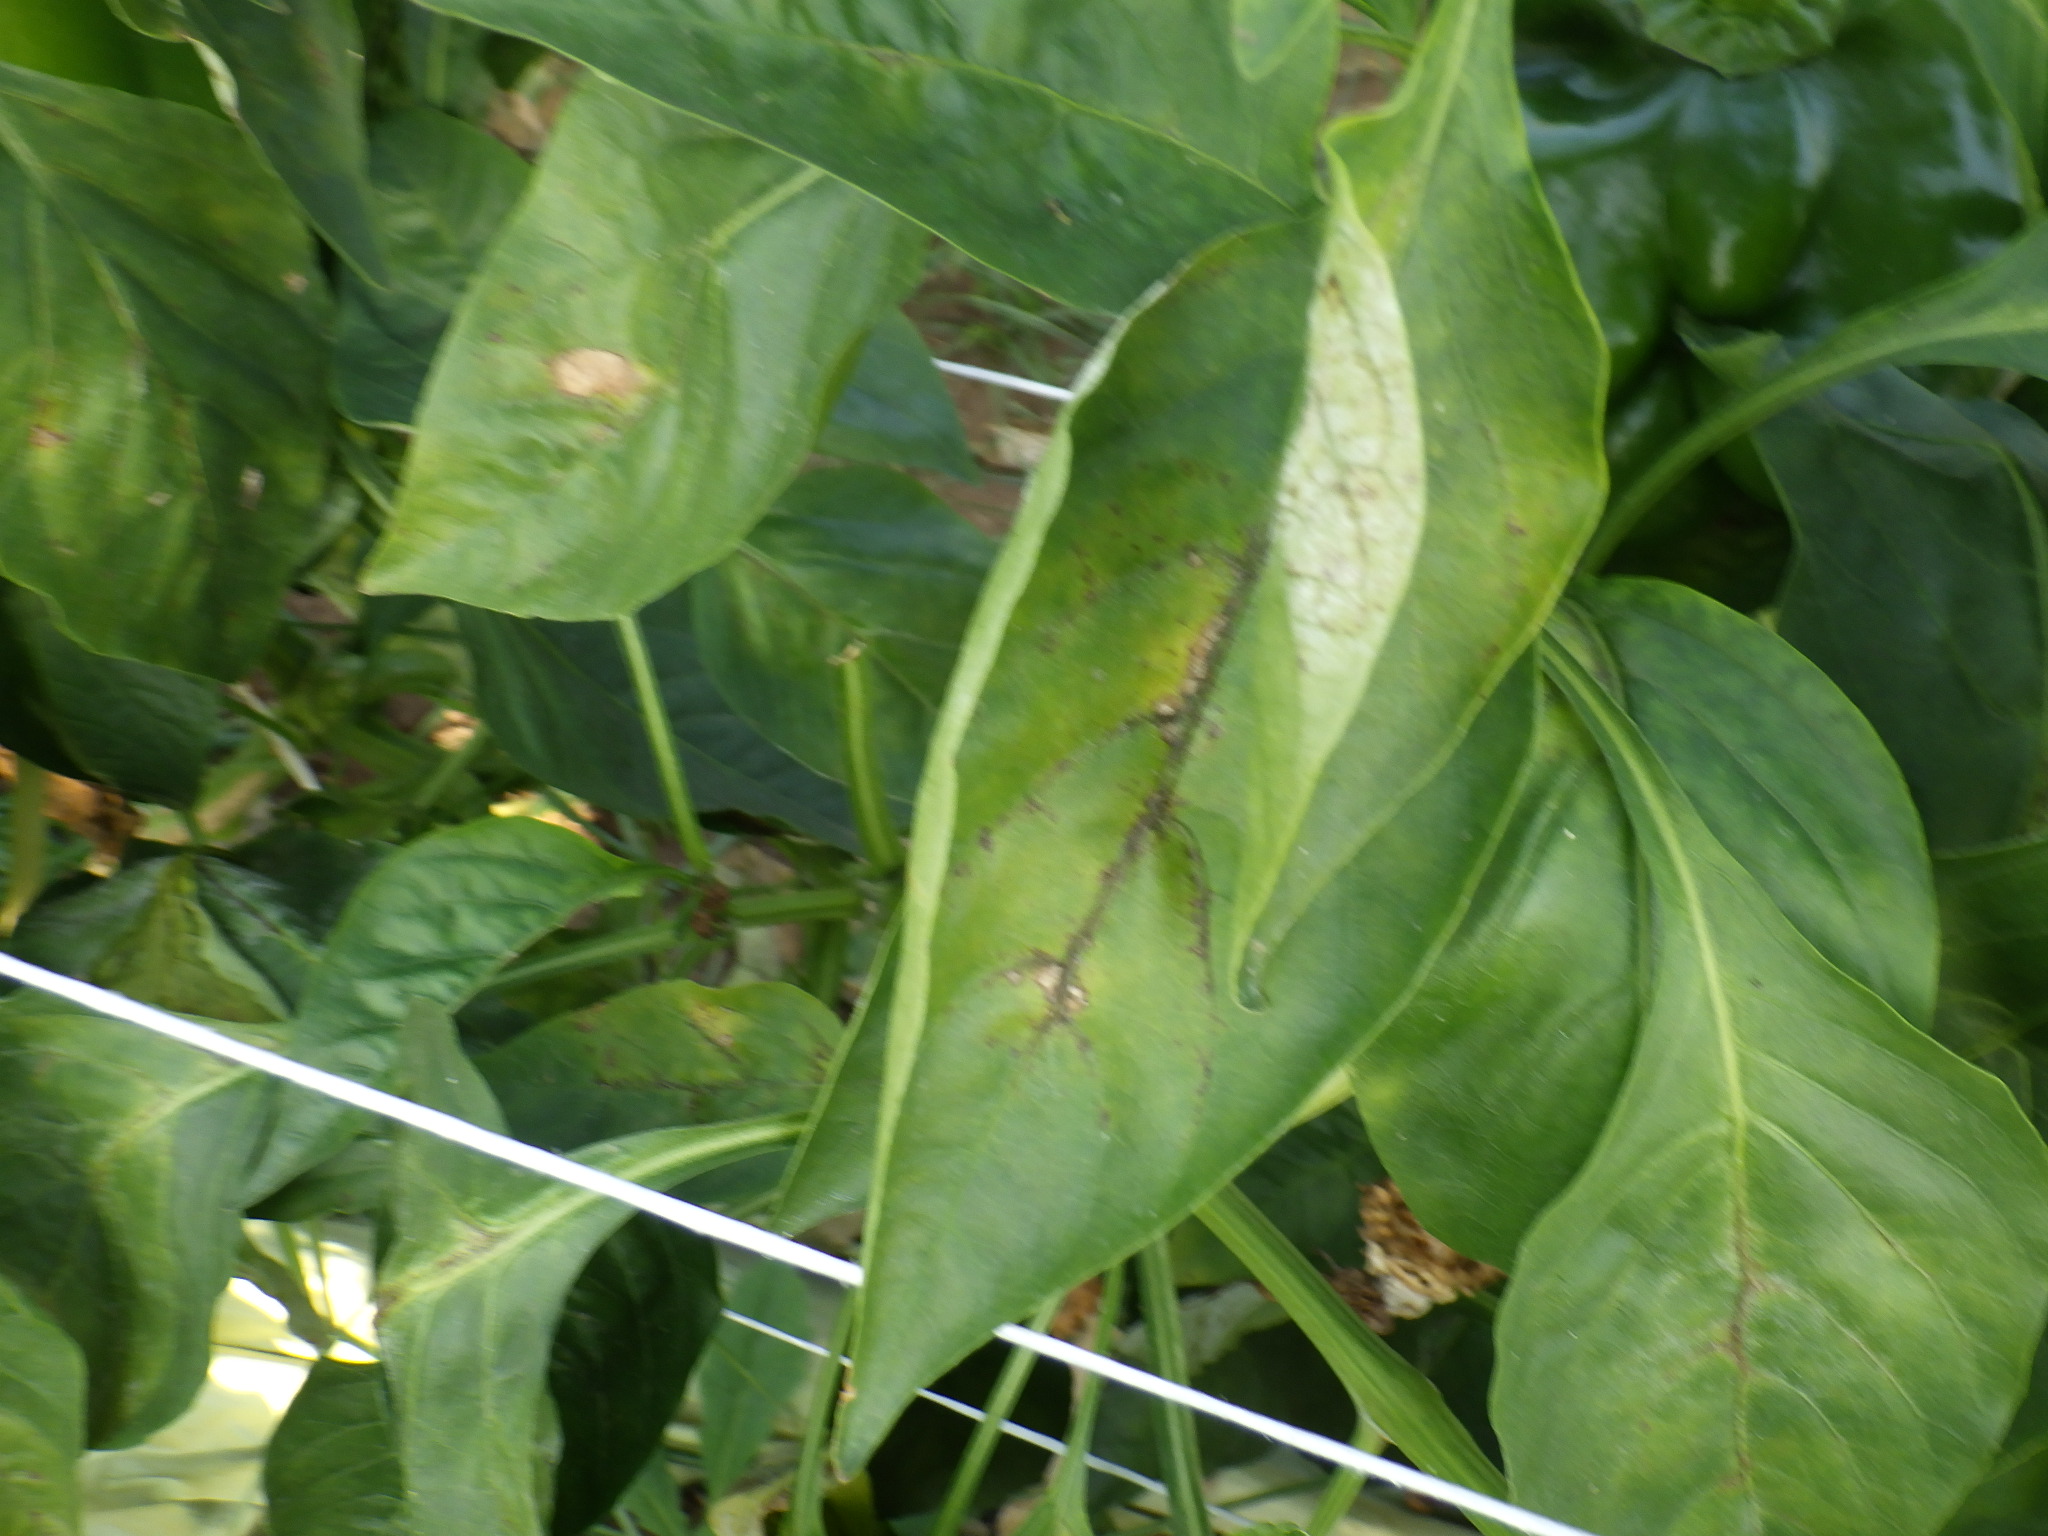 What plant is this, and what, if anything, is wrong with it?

bell pepper, downy mildew, powdery mildew
